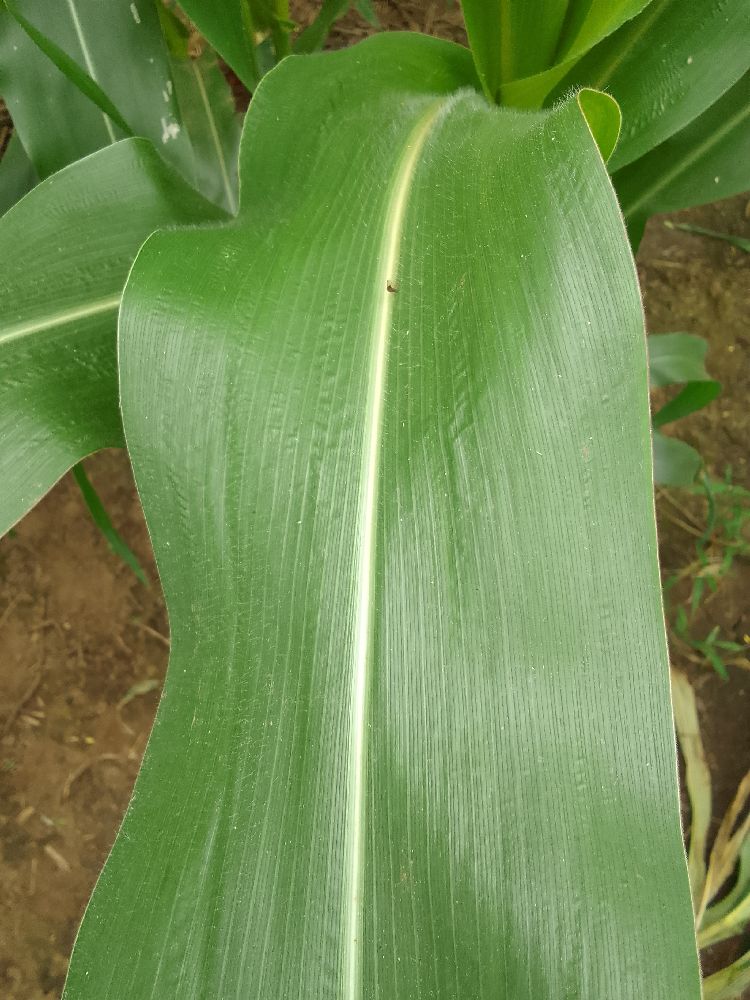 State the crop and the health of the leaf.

maize, healthy
